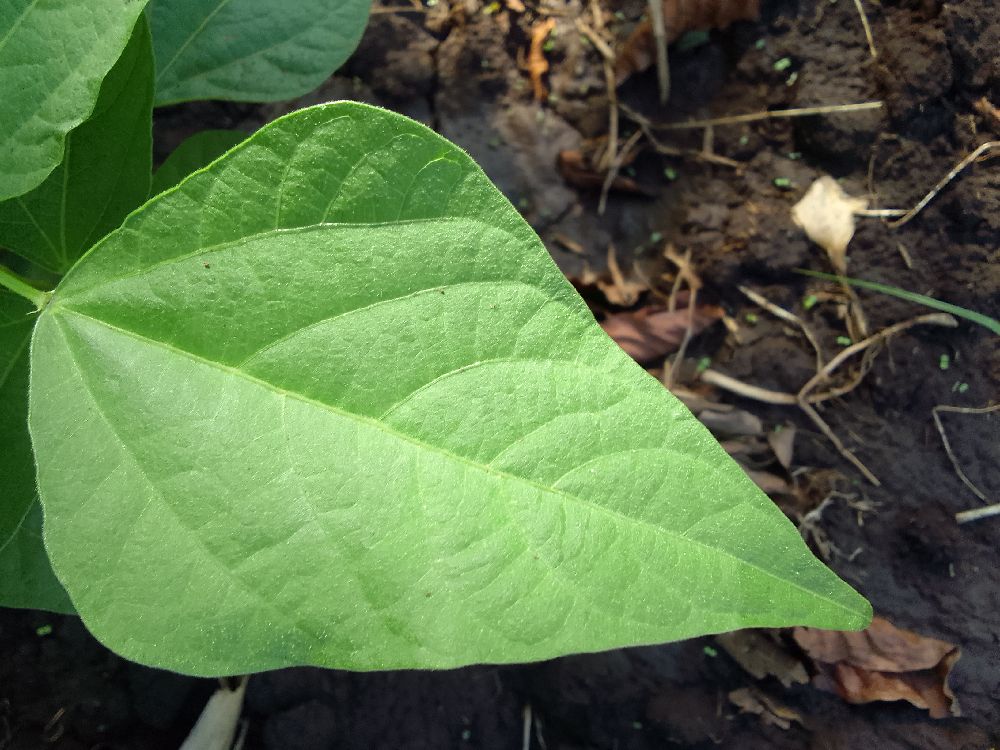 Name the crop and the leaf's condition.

common bean, healthy
